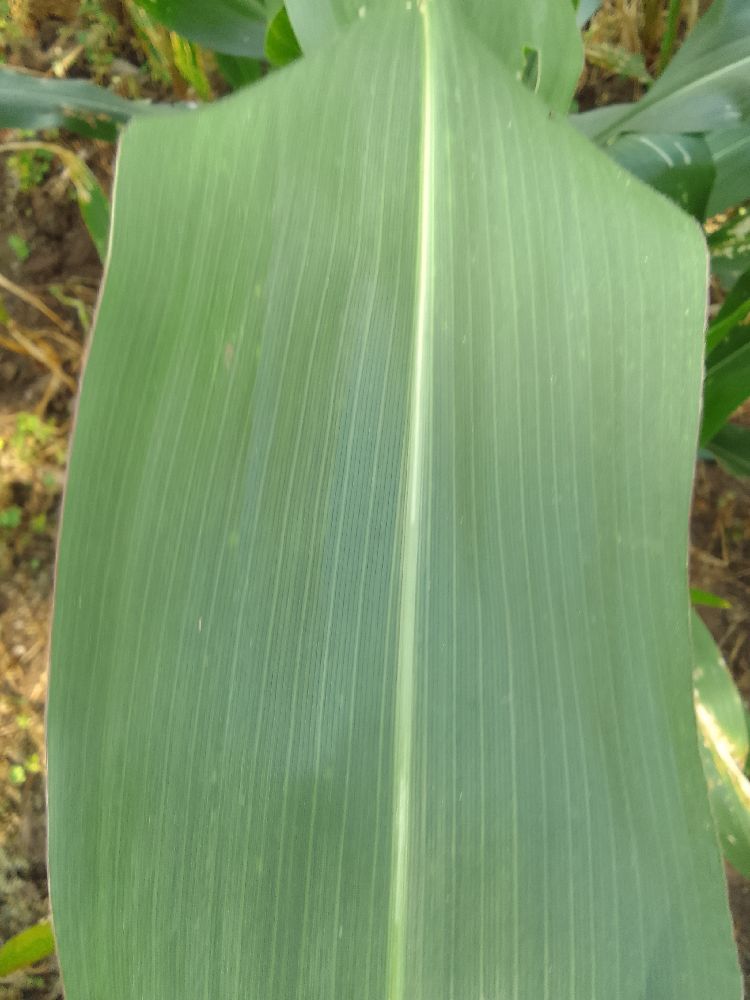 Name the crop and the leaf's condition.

maize, healthy
